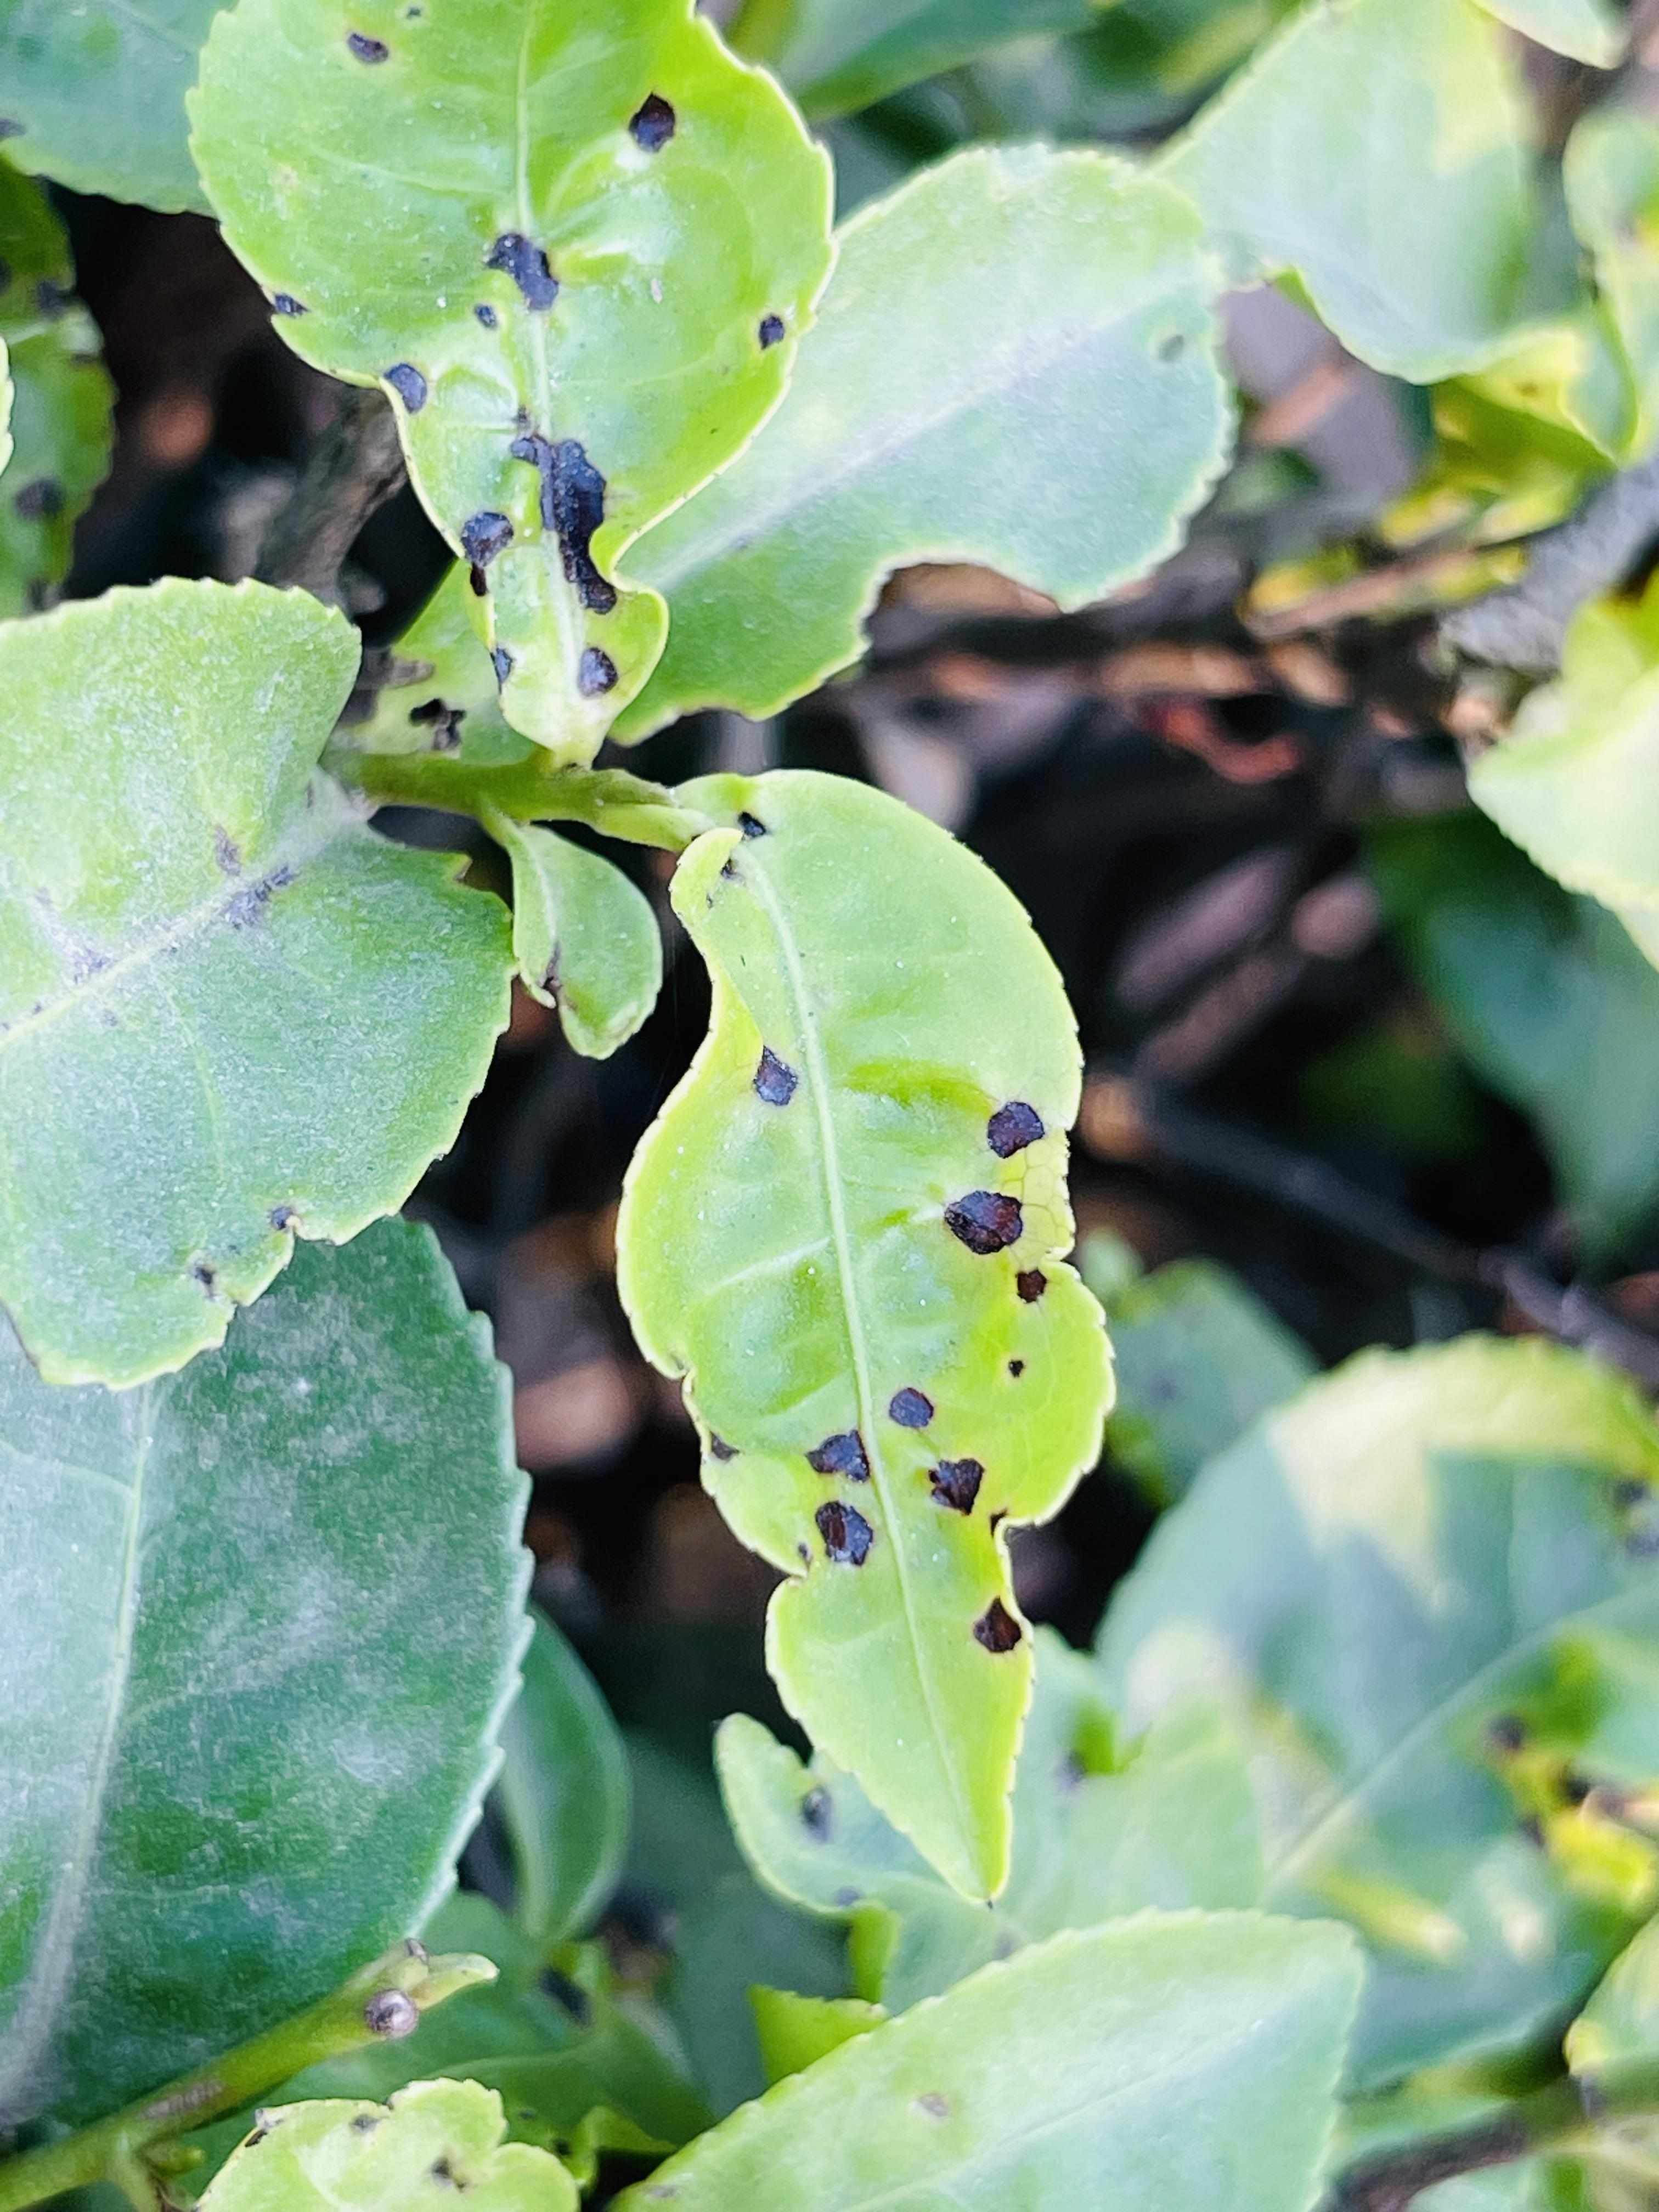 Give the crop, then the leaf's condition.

tea, helopeltis
